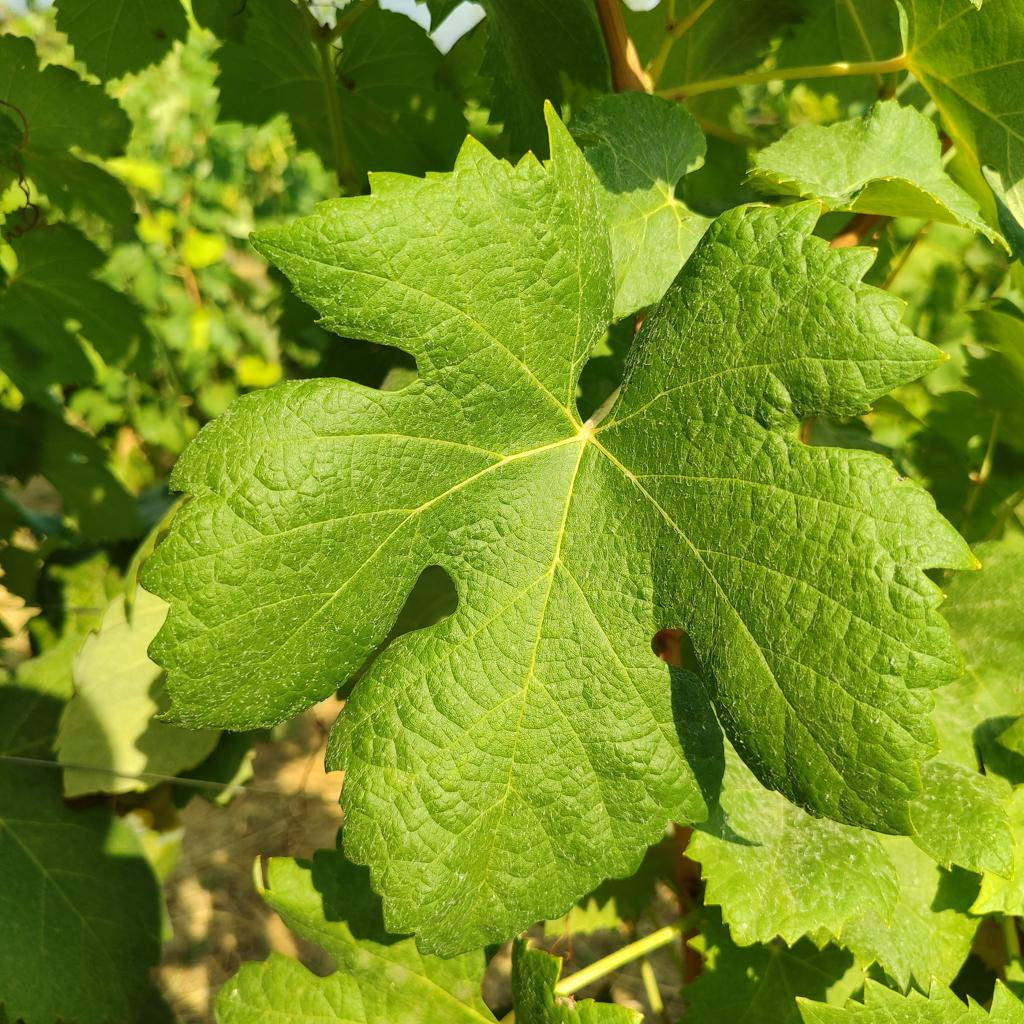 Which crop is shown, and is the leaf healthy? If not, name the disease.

grapevine, healthy
